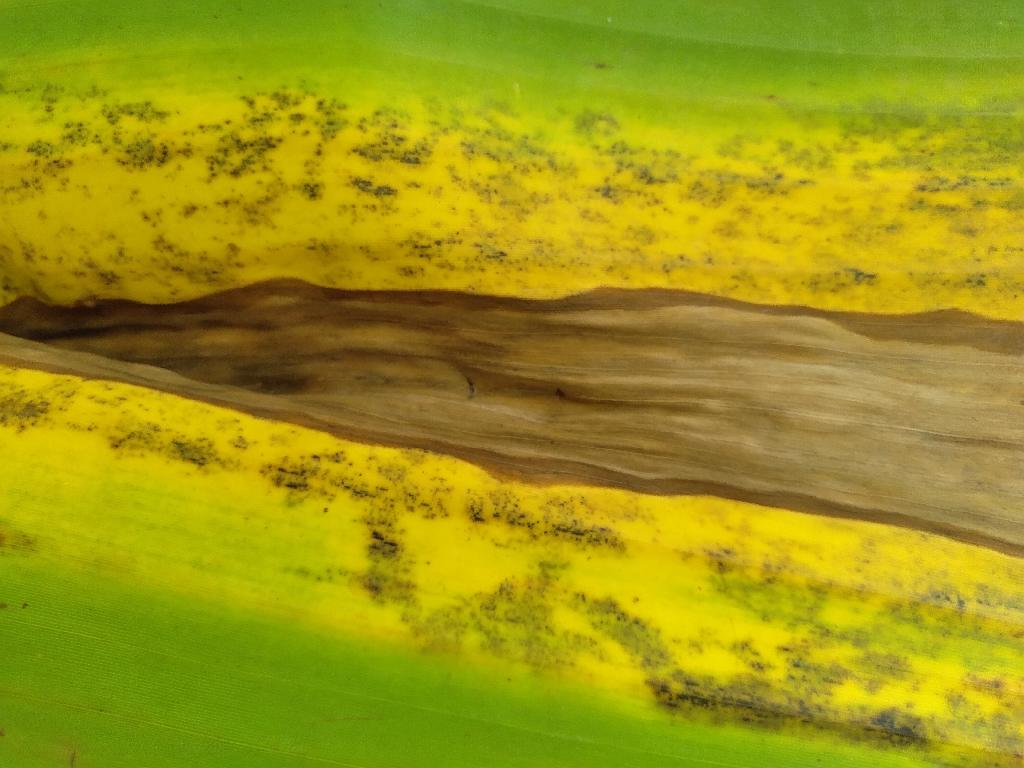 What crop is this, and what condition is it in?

banana, black sigatoka
